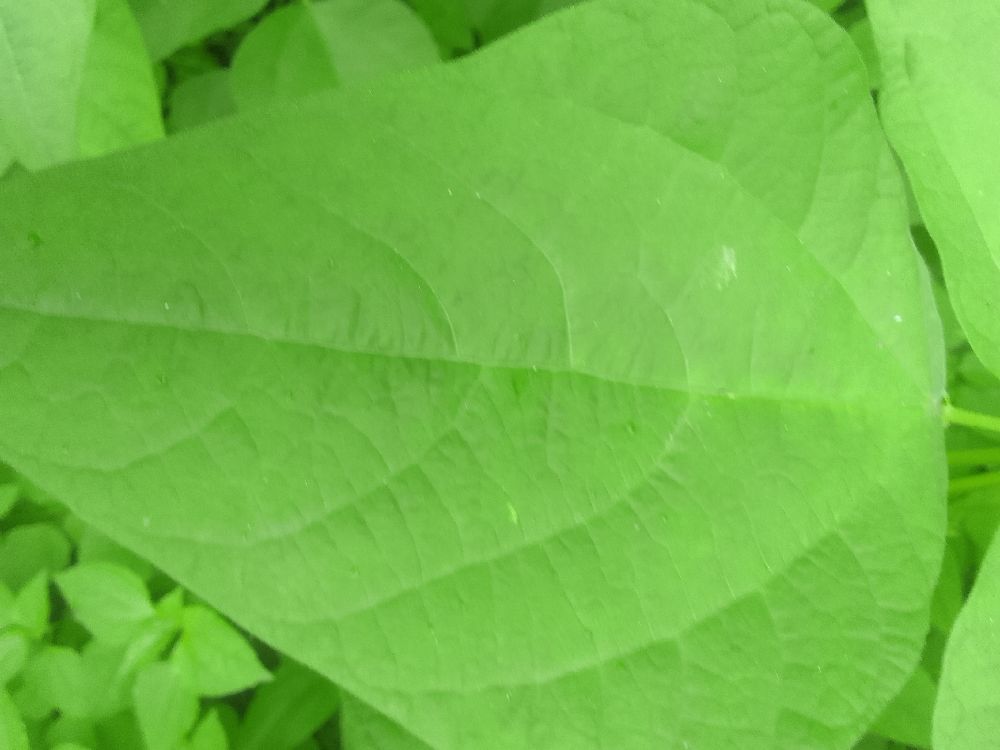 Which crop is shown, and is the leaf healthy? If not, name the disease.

common bean, healthy
